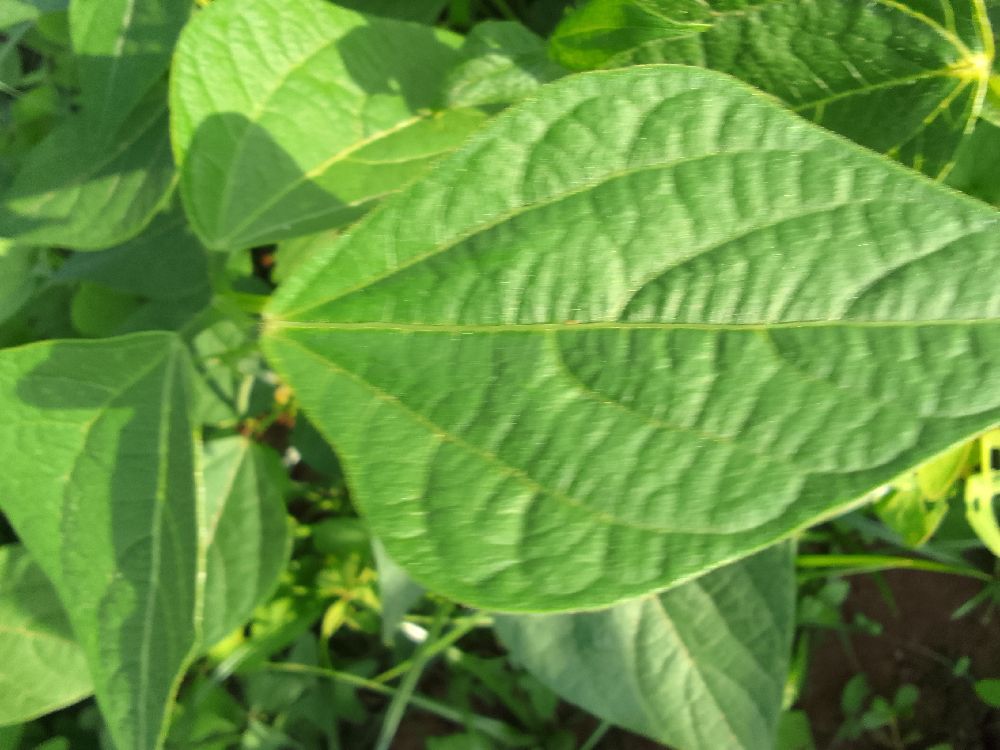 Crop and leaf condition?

common bean, healthy
